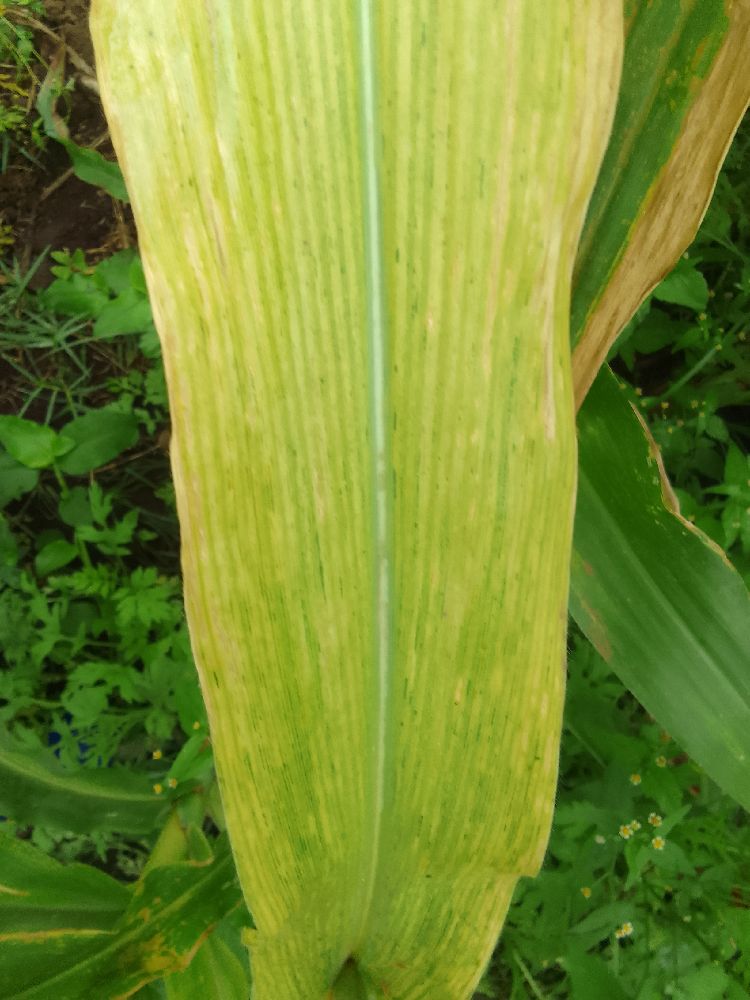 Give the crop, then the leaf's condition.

maize, maize lethal necrosis
